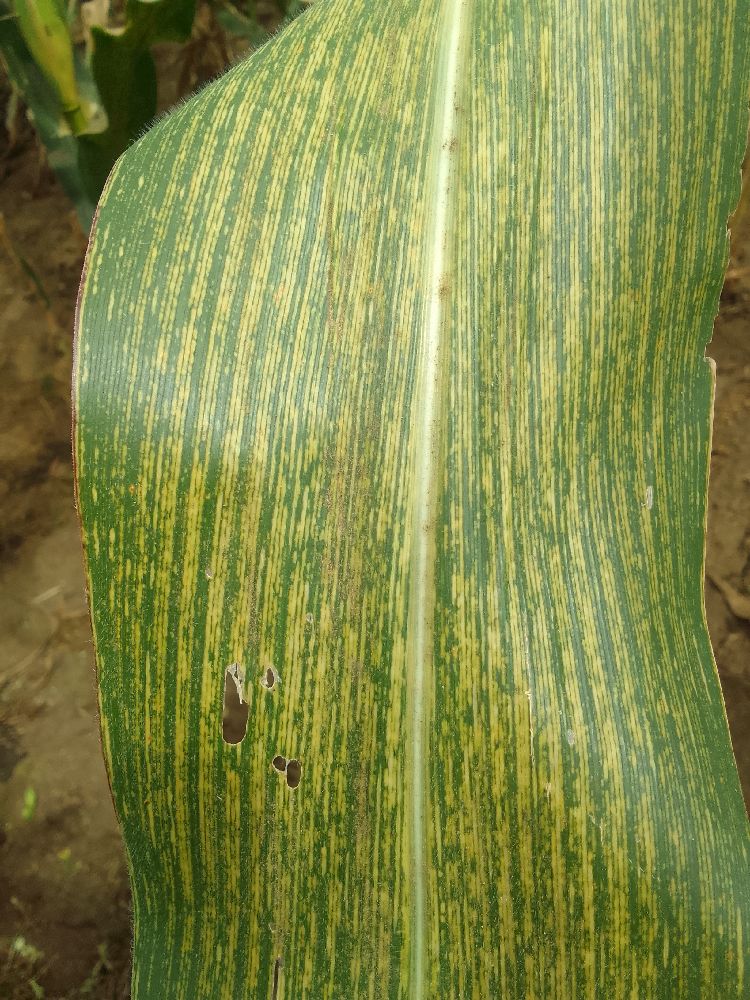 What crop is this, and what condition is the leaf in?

maize, maize streak virus
